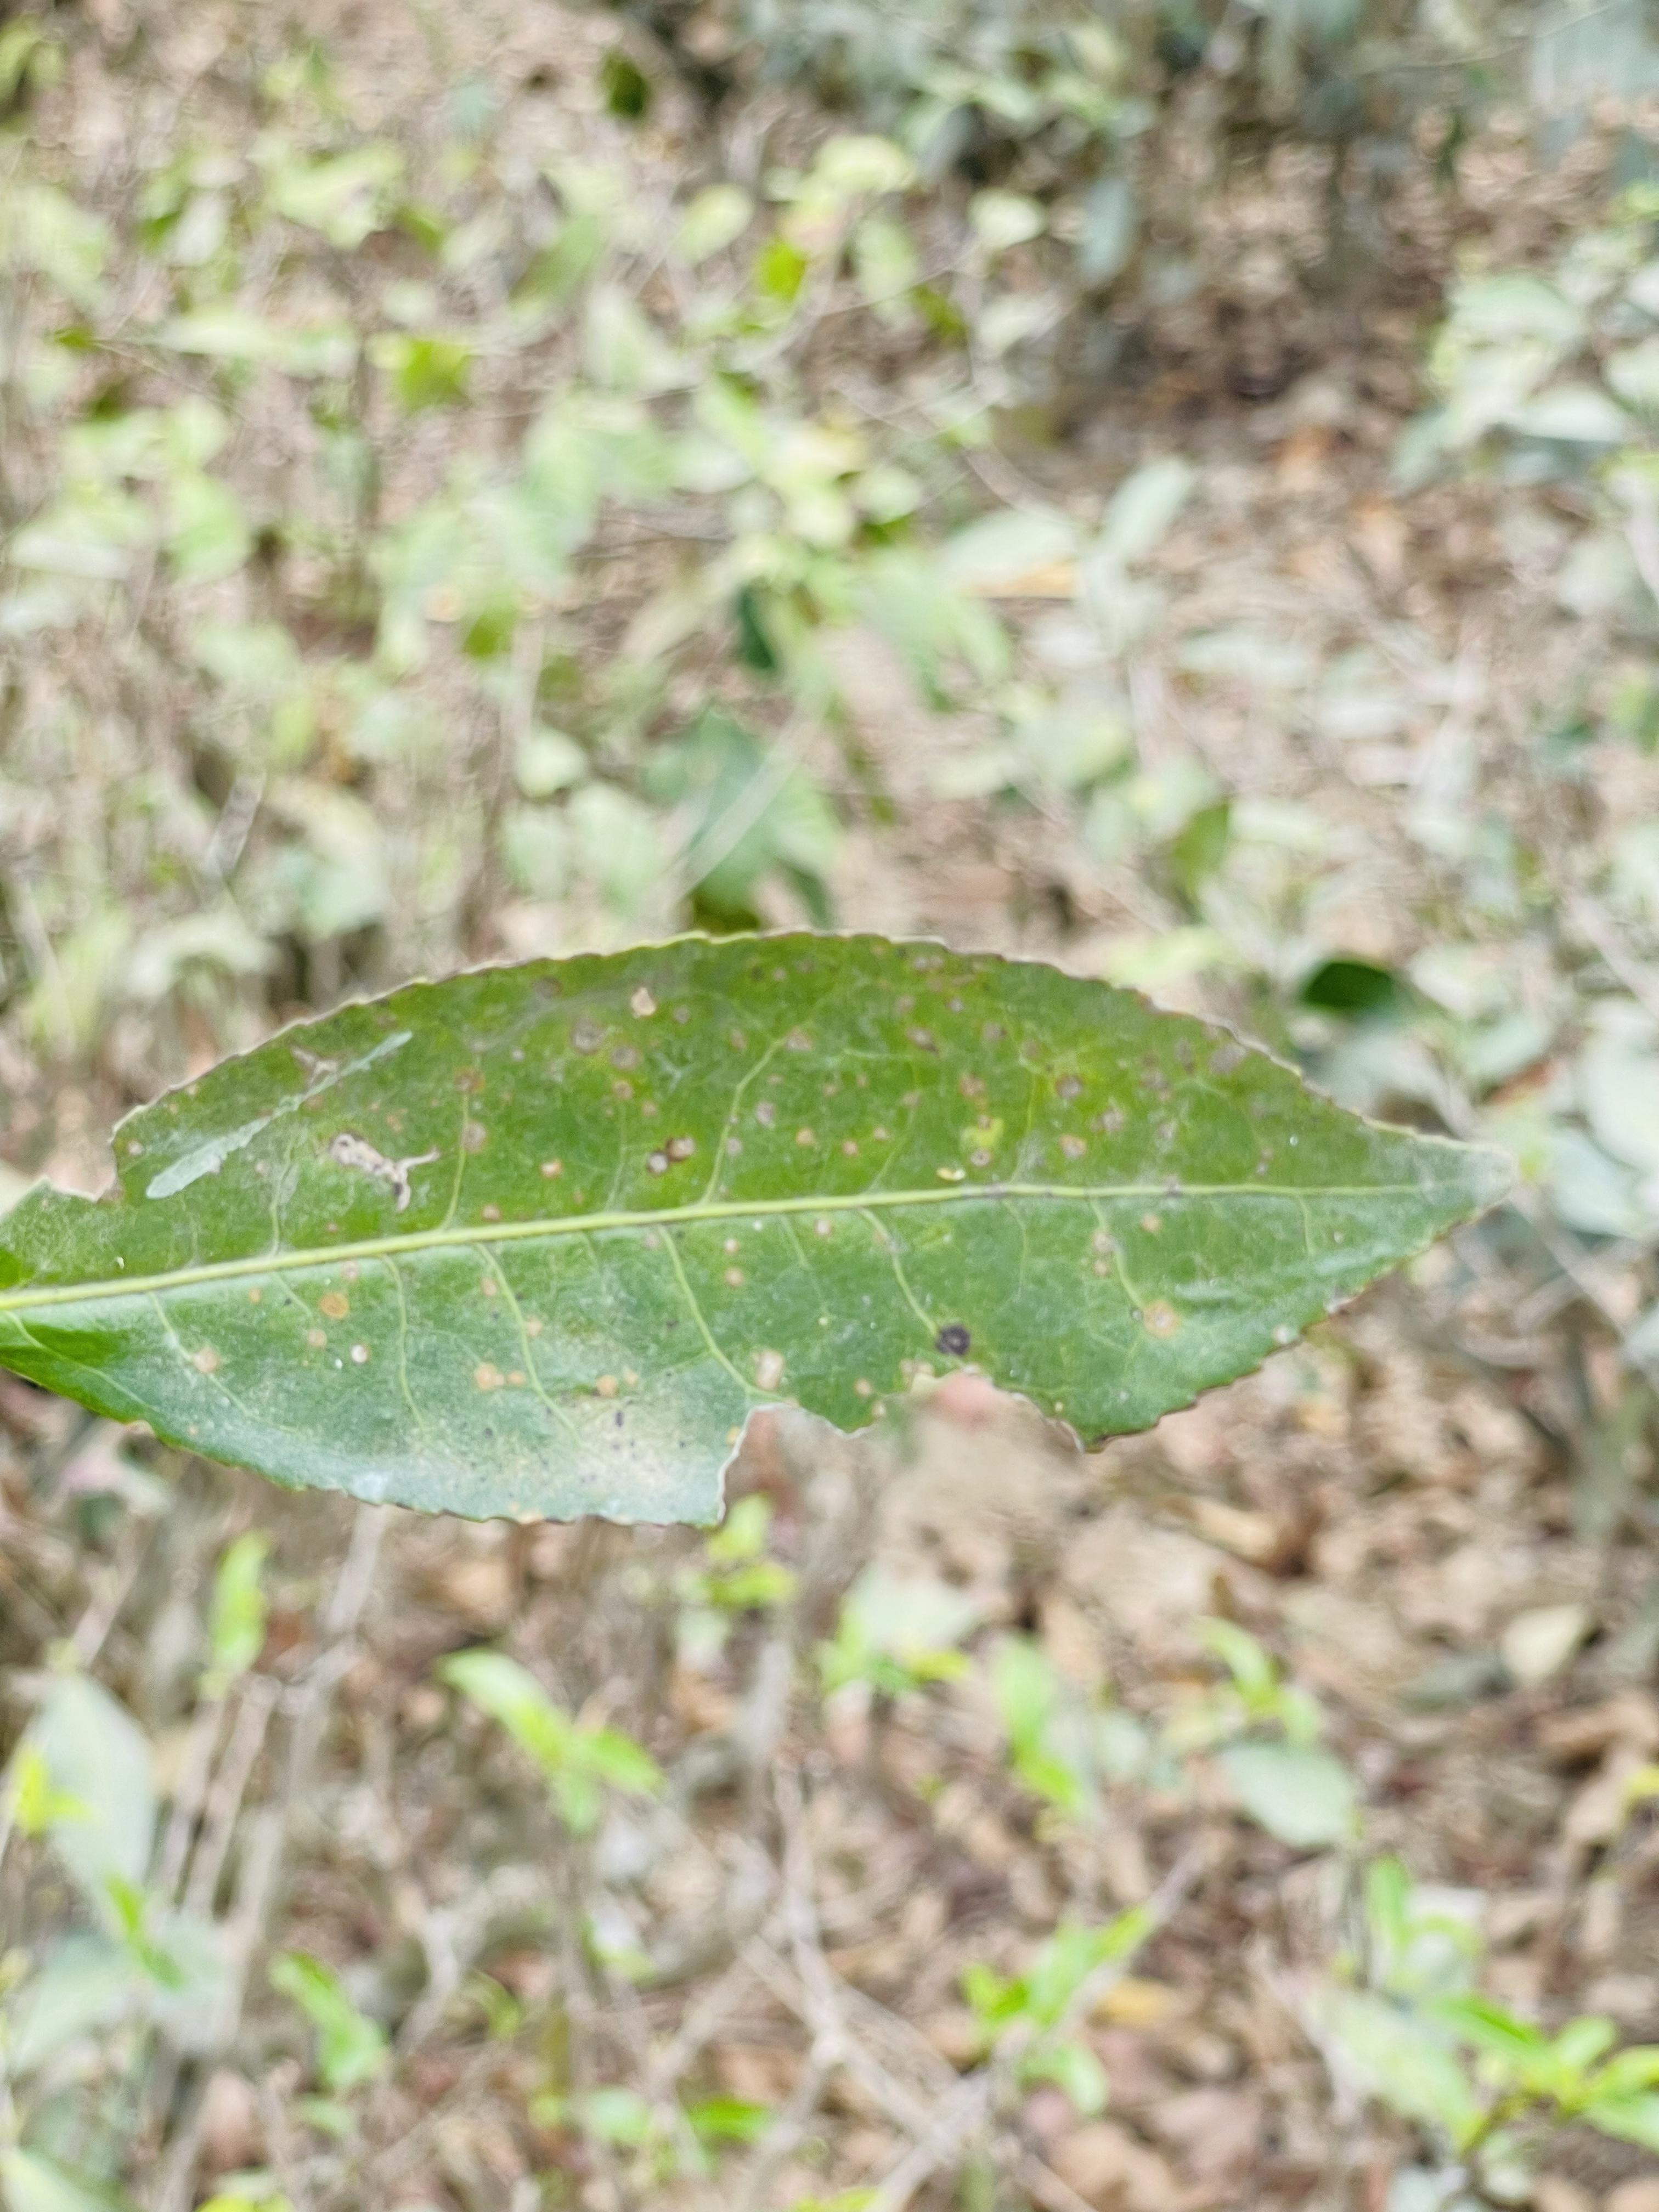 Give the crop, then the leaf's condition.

tea, red rust
